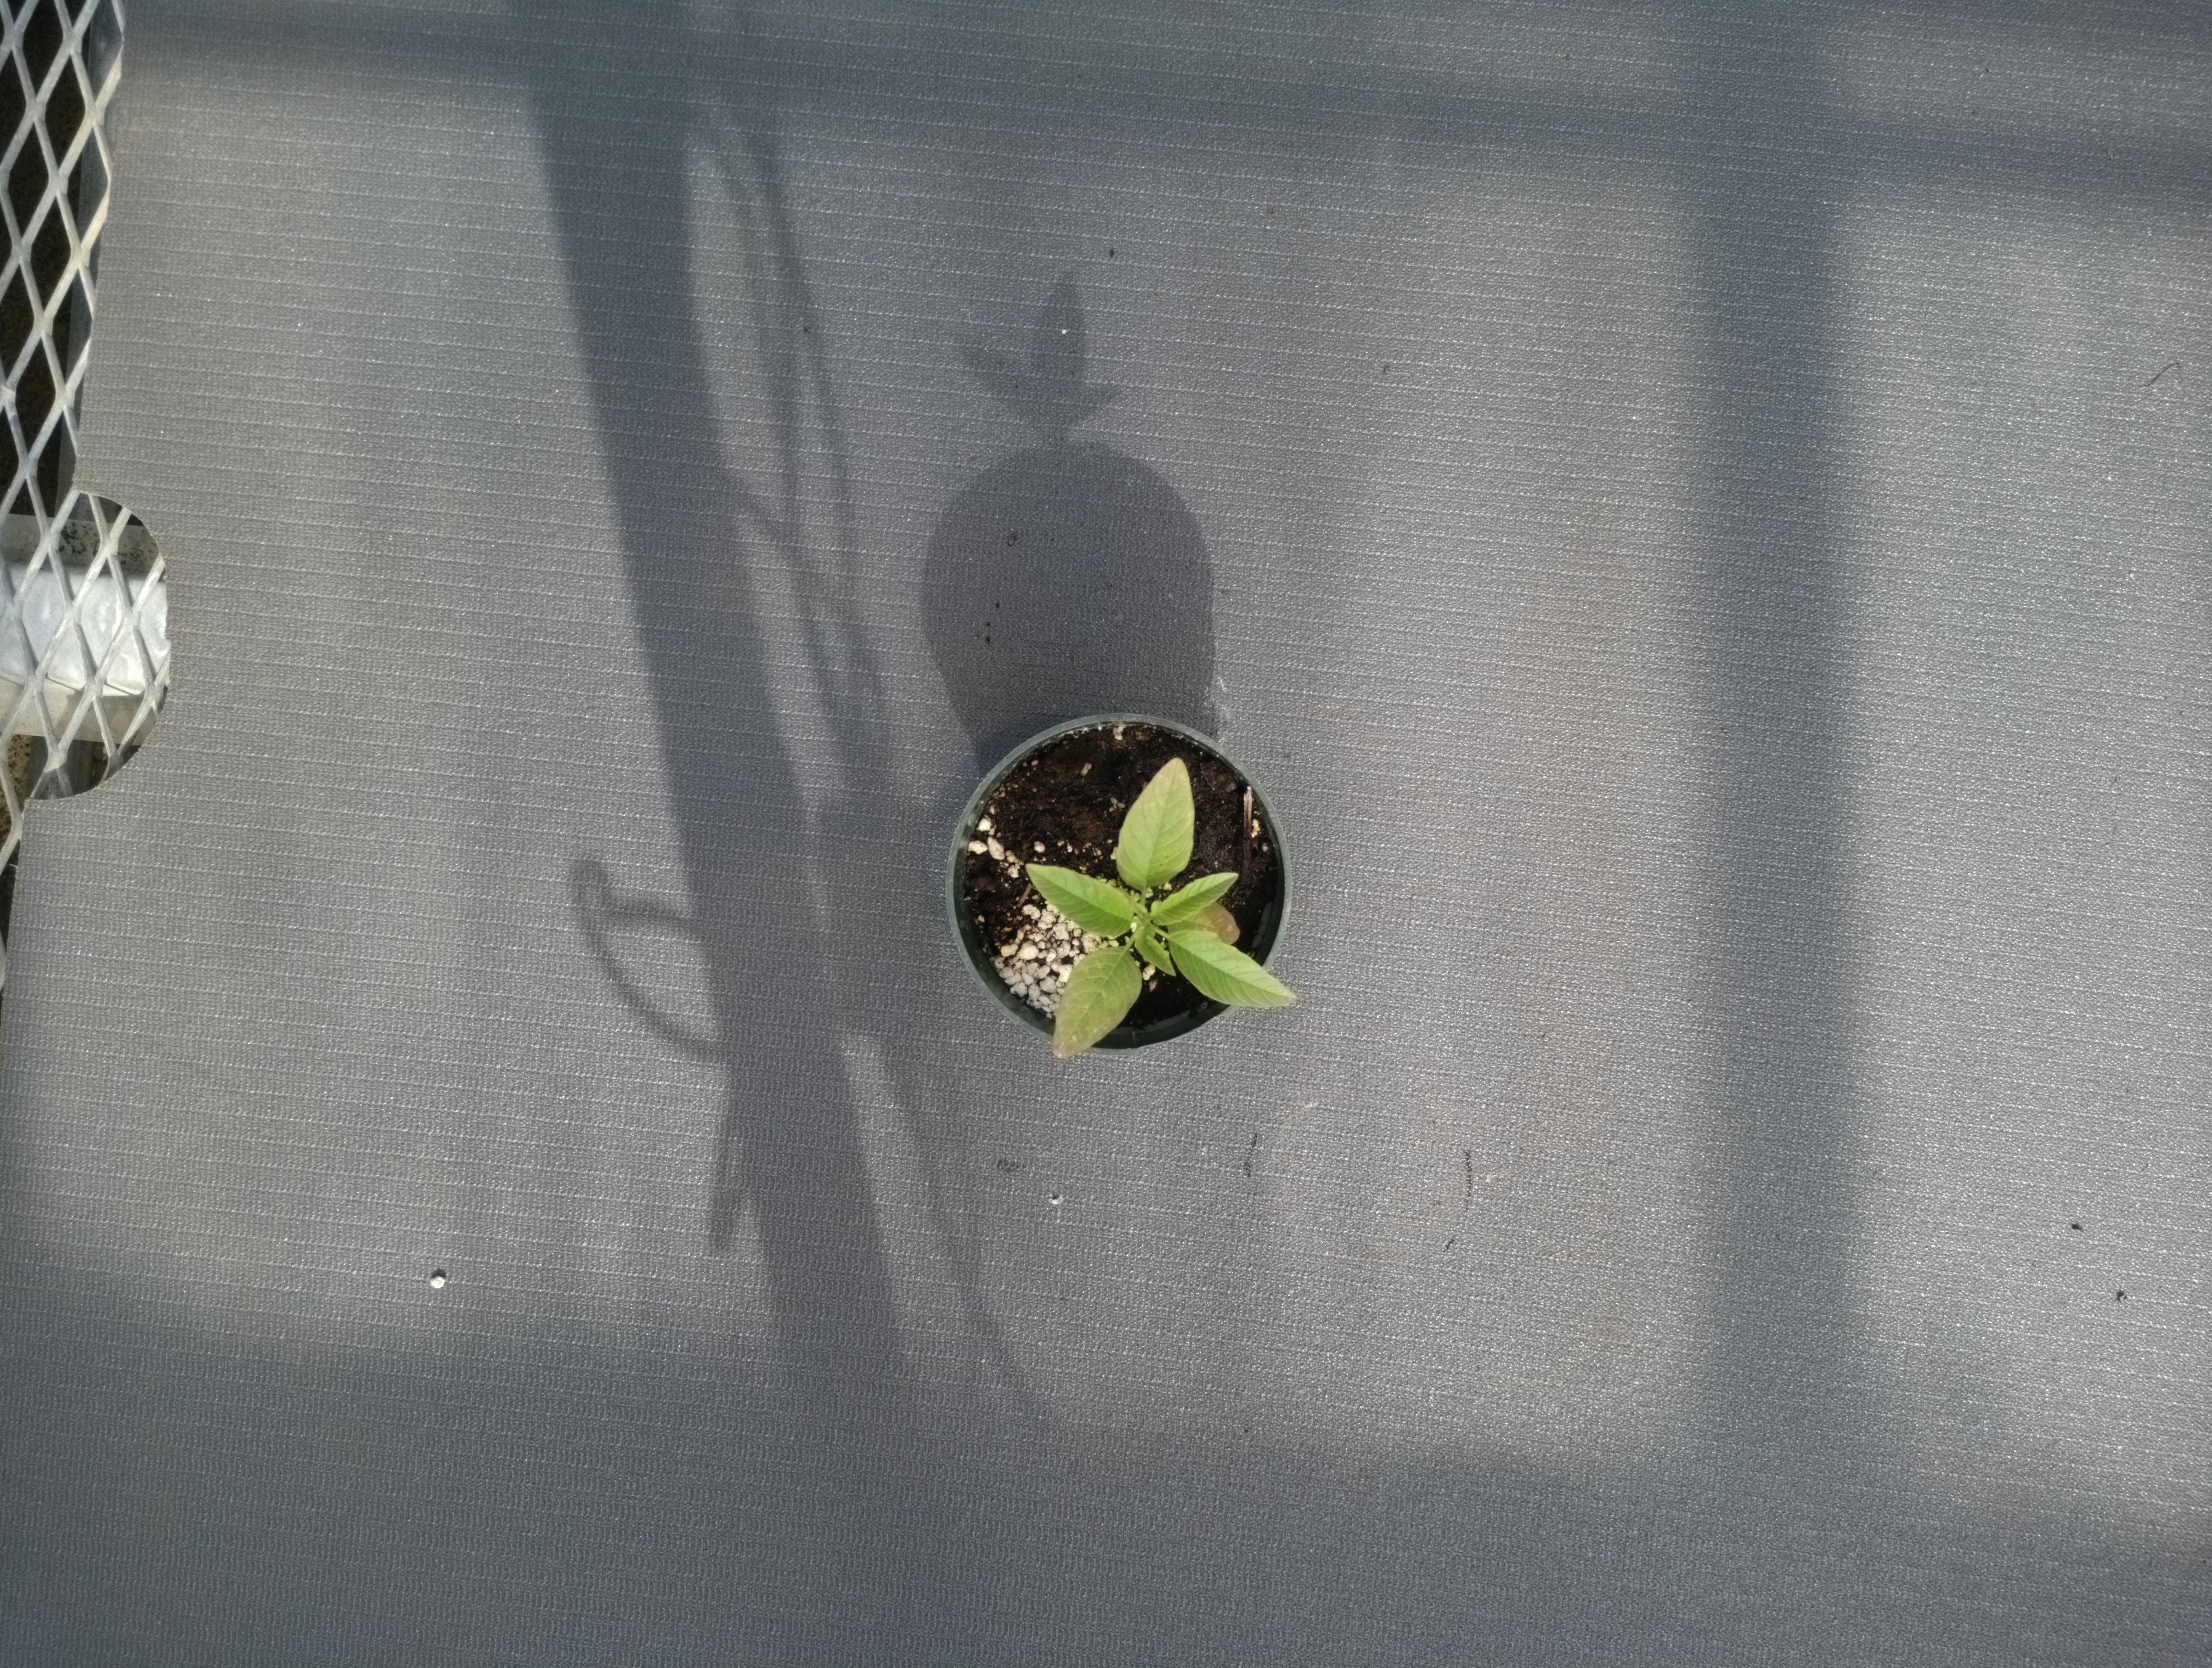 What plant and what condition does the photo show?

waterhemp, healthy untreated
